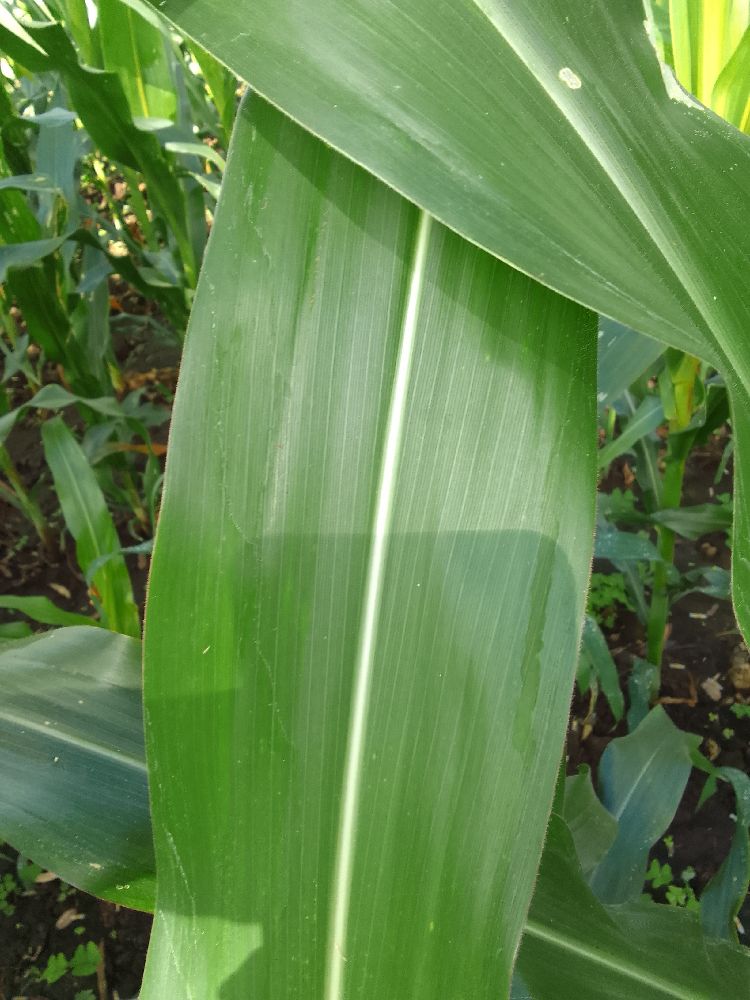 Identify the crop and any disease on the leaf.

maize, healthy
